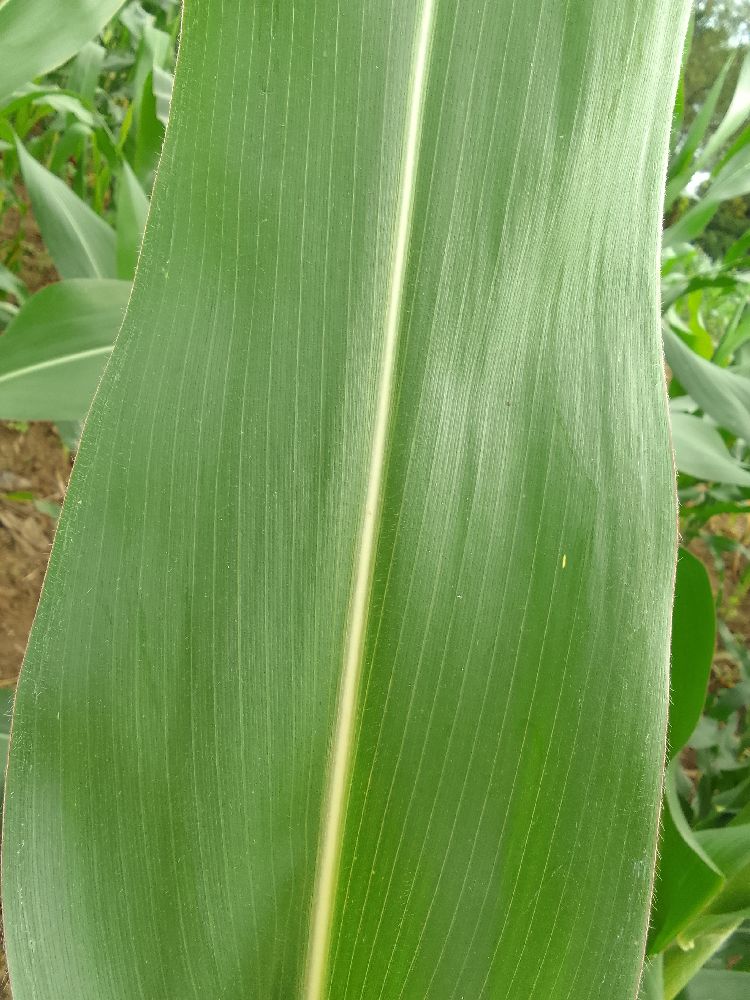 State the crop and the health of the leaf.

maize, healthy
